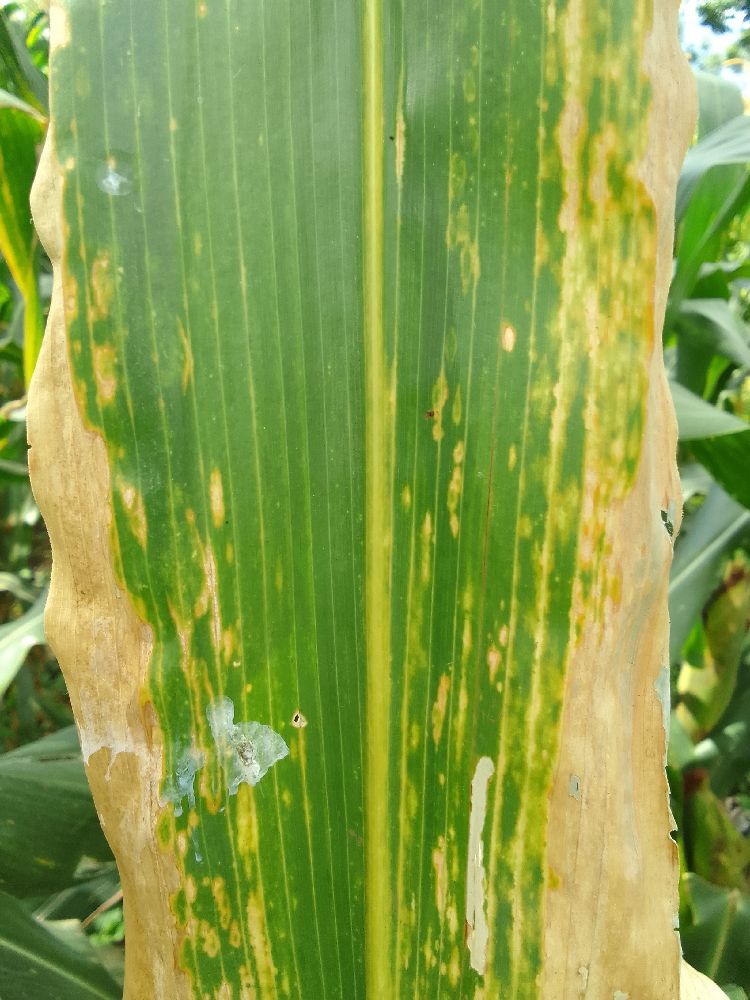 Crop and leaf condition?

maize, maize lethal necrosis
